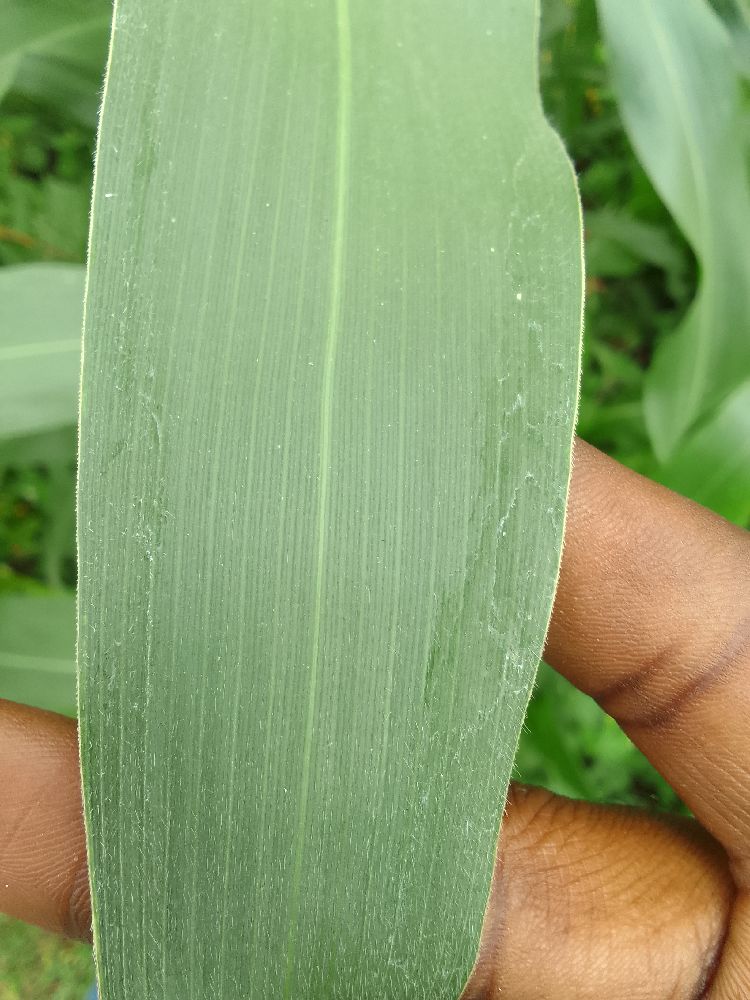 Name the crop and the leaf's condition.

maize, healthy
